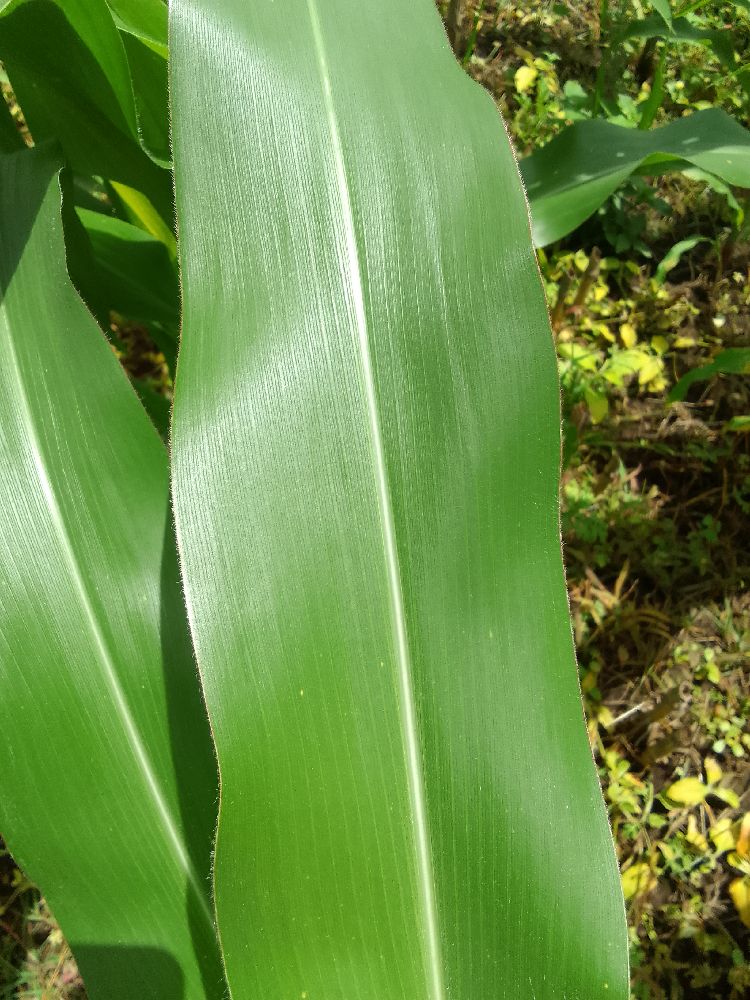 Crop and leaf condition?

maize, healthy
